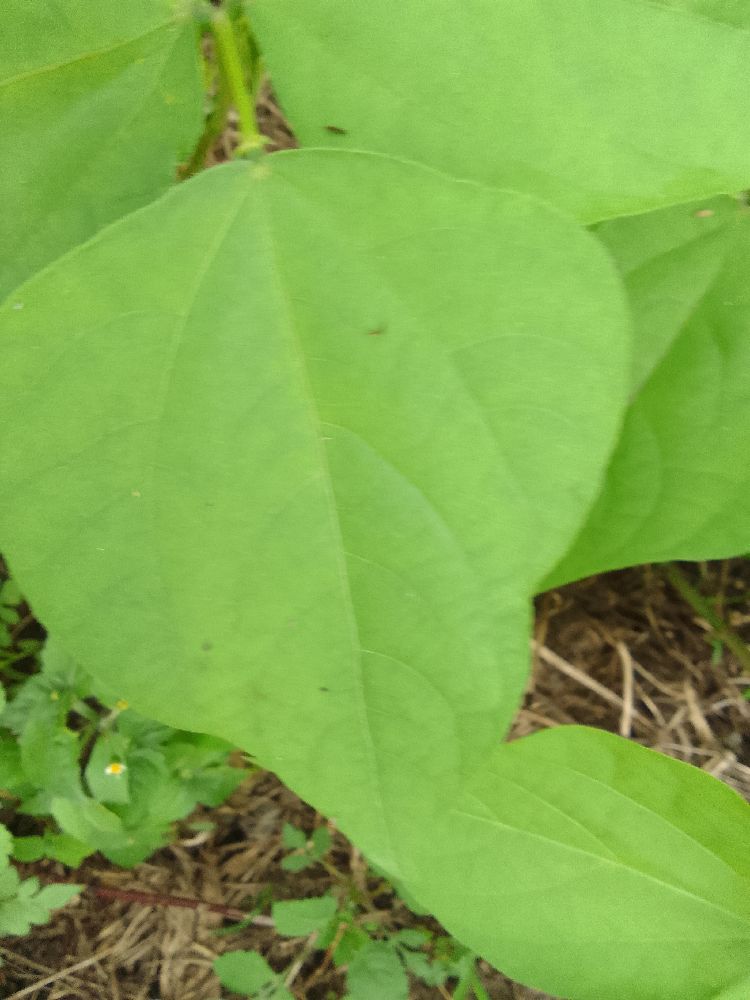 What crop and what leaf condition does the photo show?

common bean, healthy
